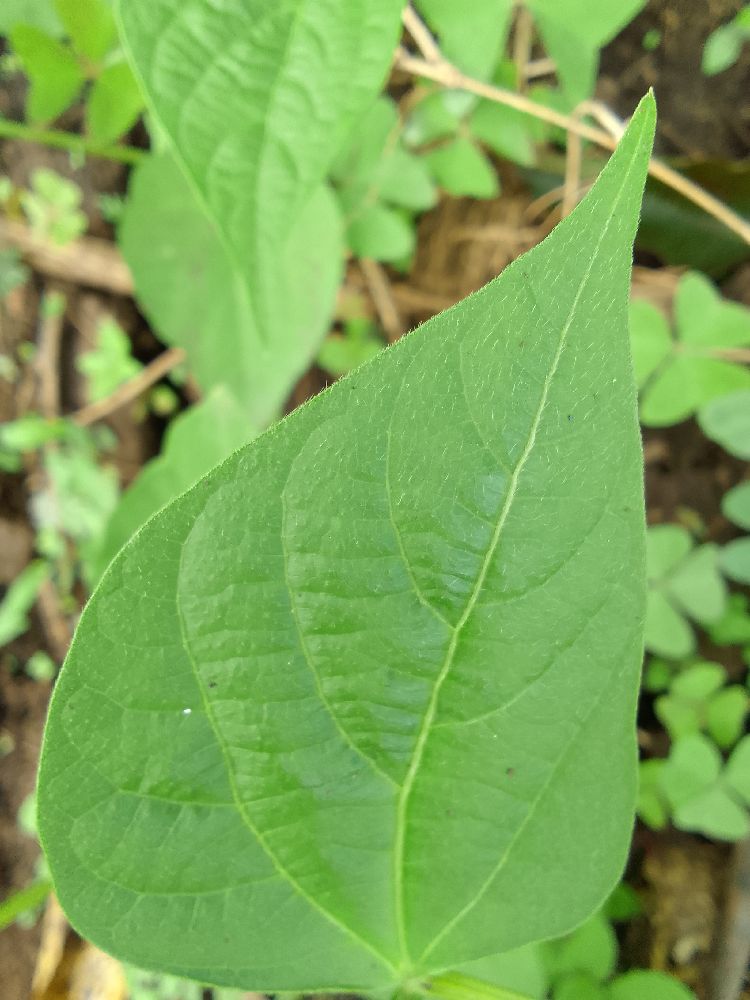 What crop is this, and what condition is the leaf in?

common bean, healthy
